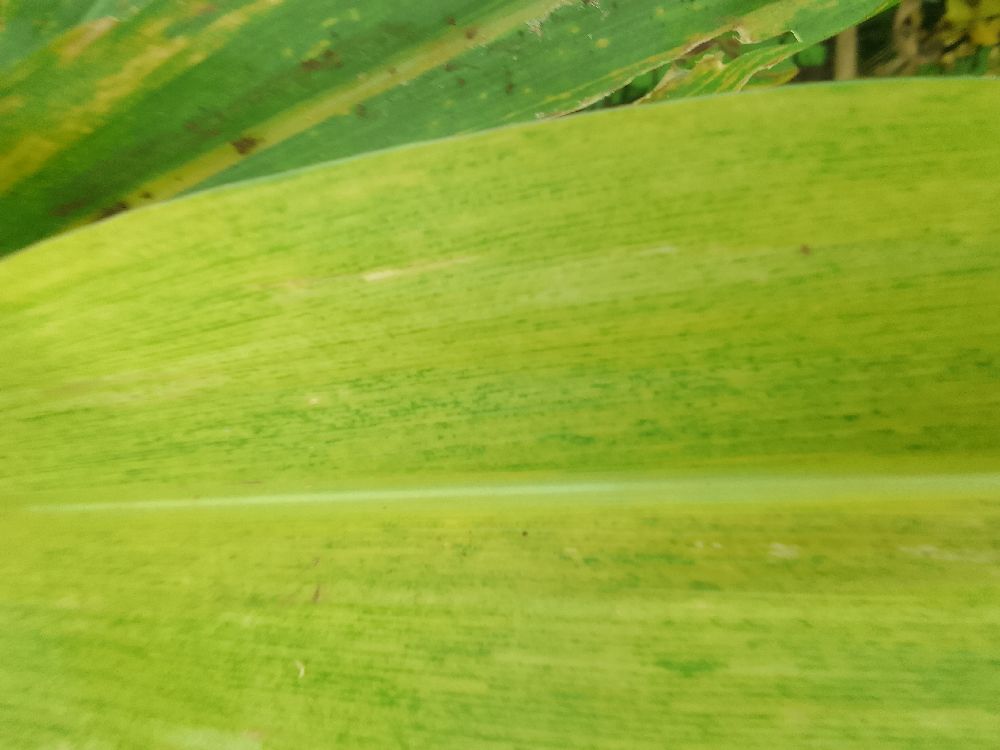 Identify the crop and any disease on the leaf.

maize, maize lethal necrosis
